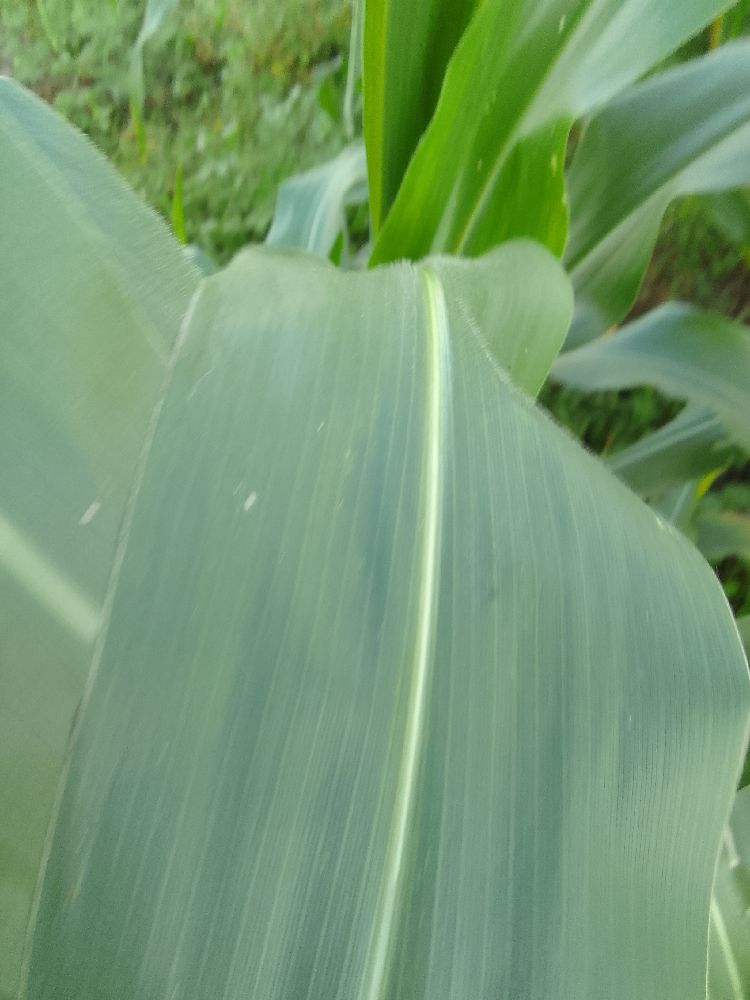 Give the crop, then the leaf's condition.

maize, healthy
